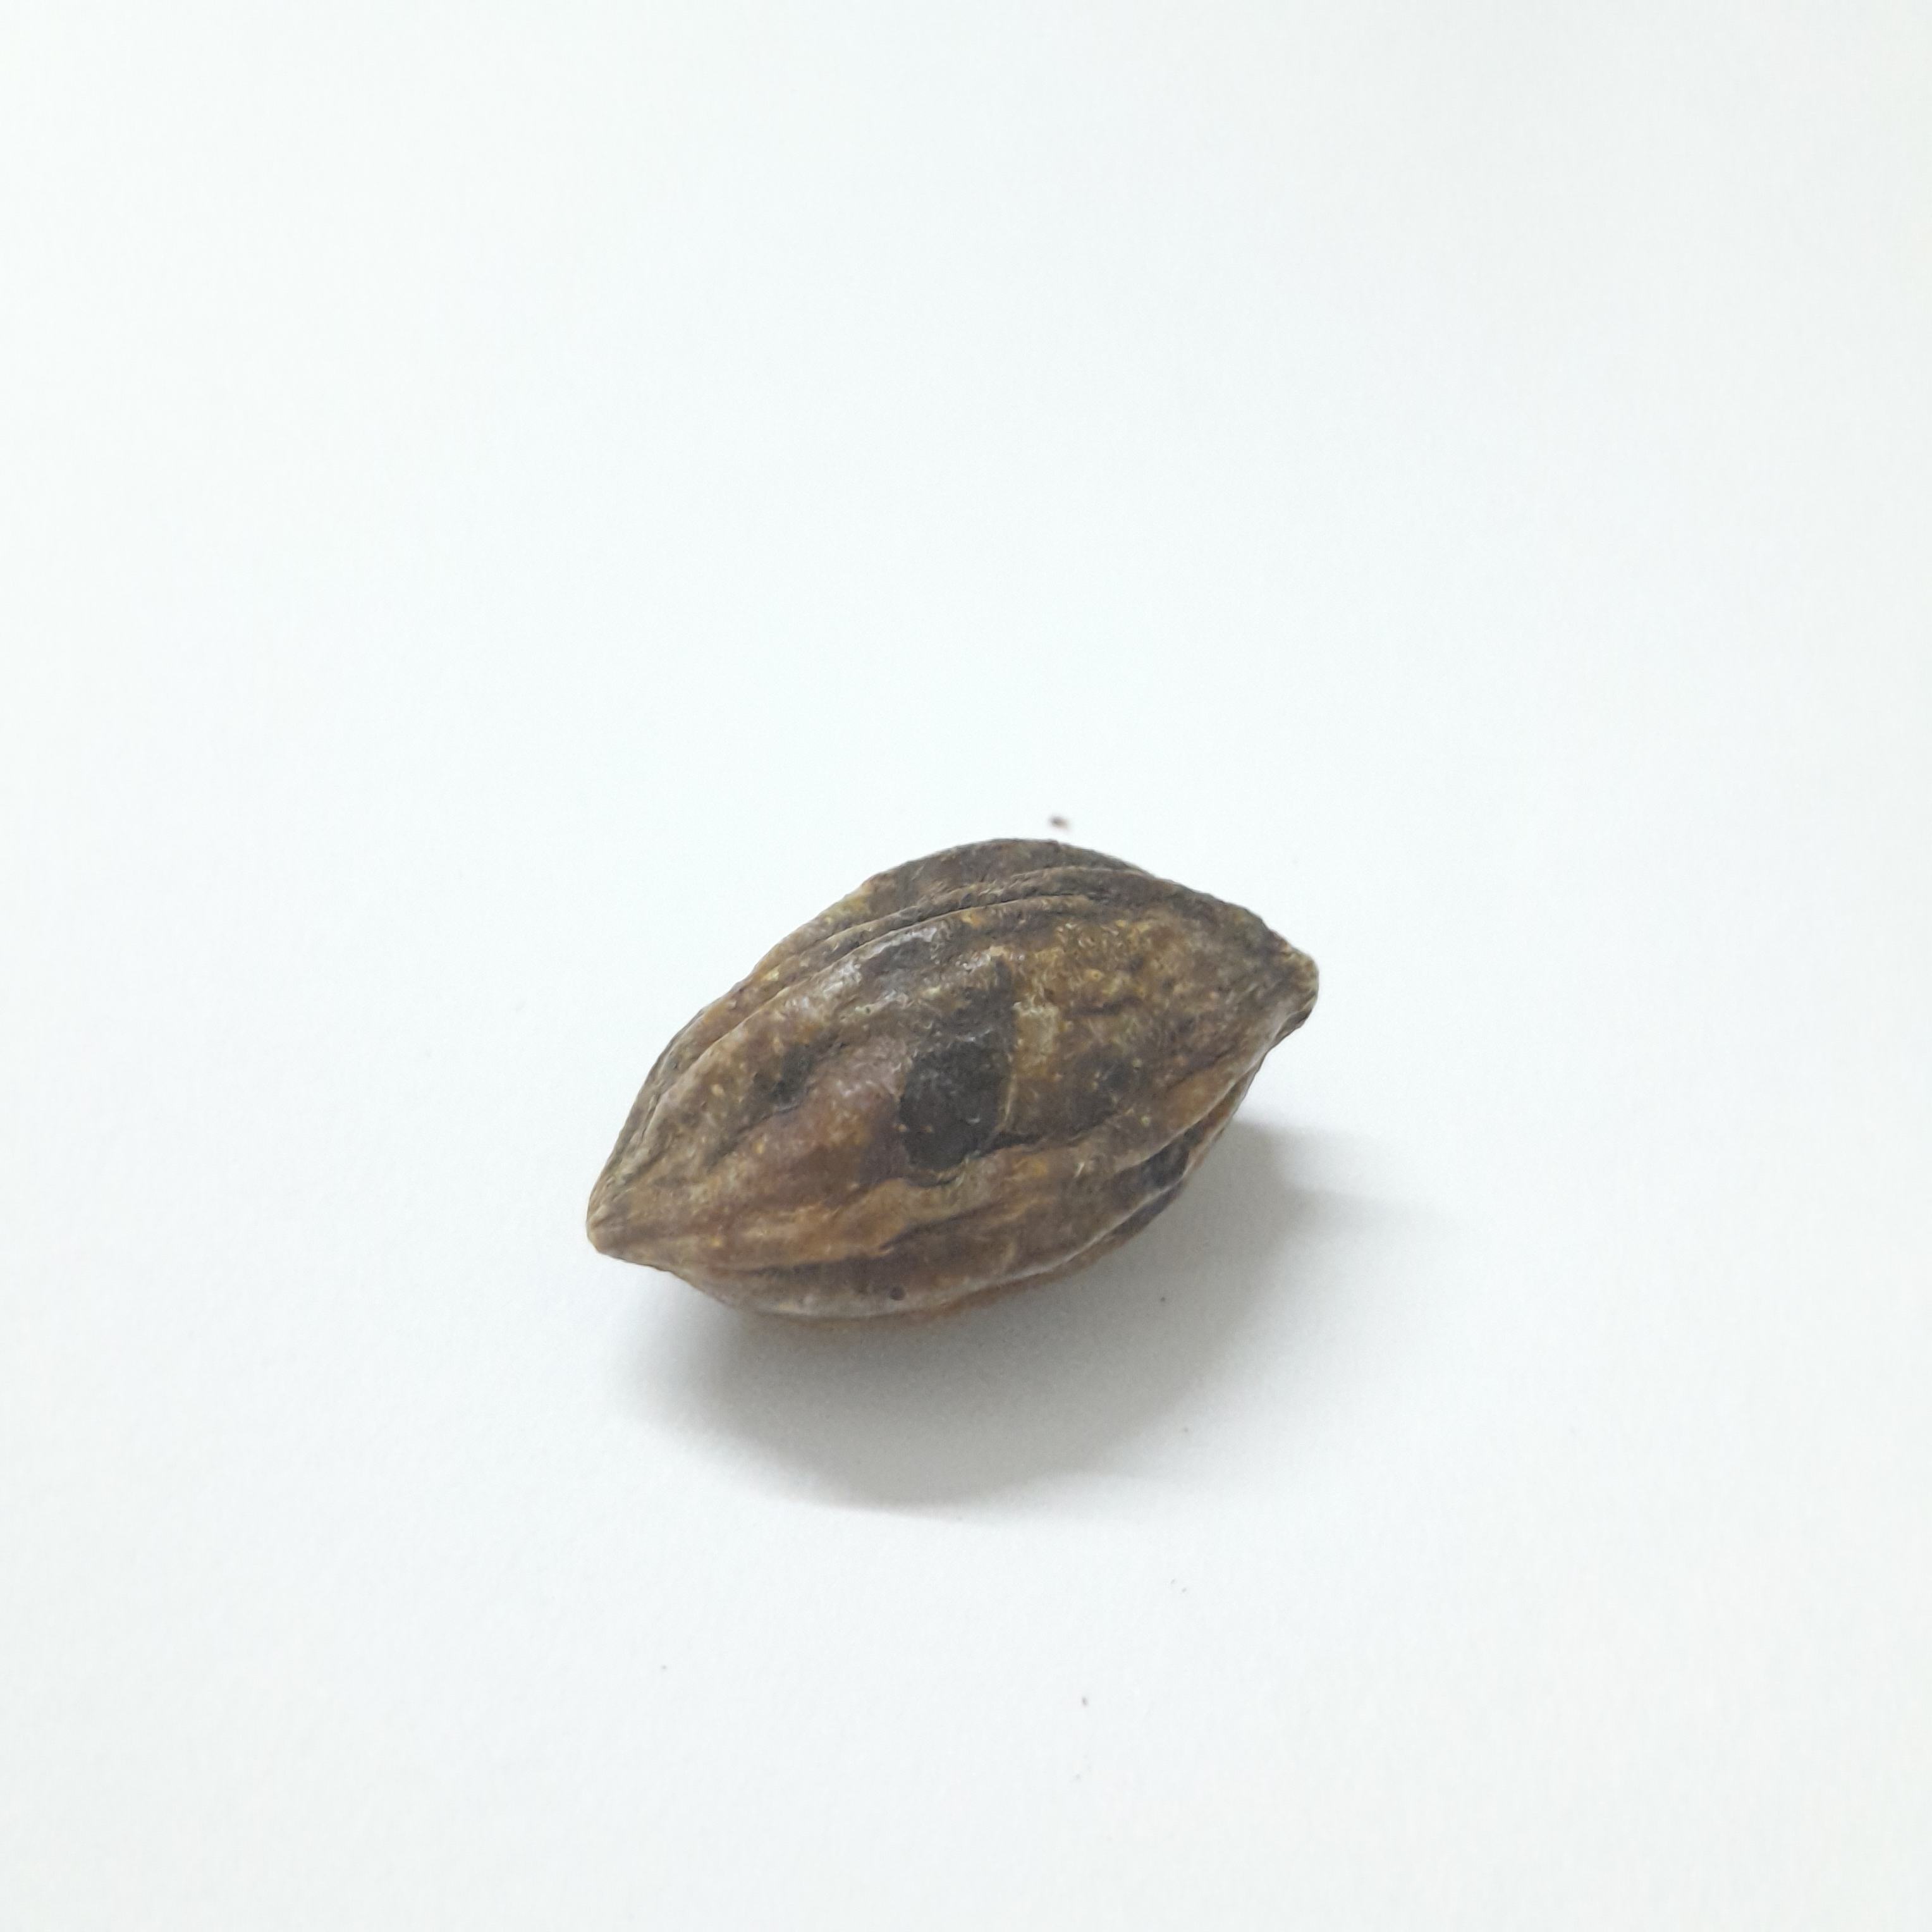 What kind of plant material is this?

hirdaa
